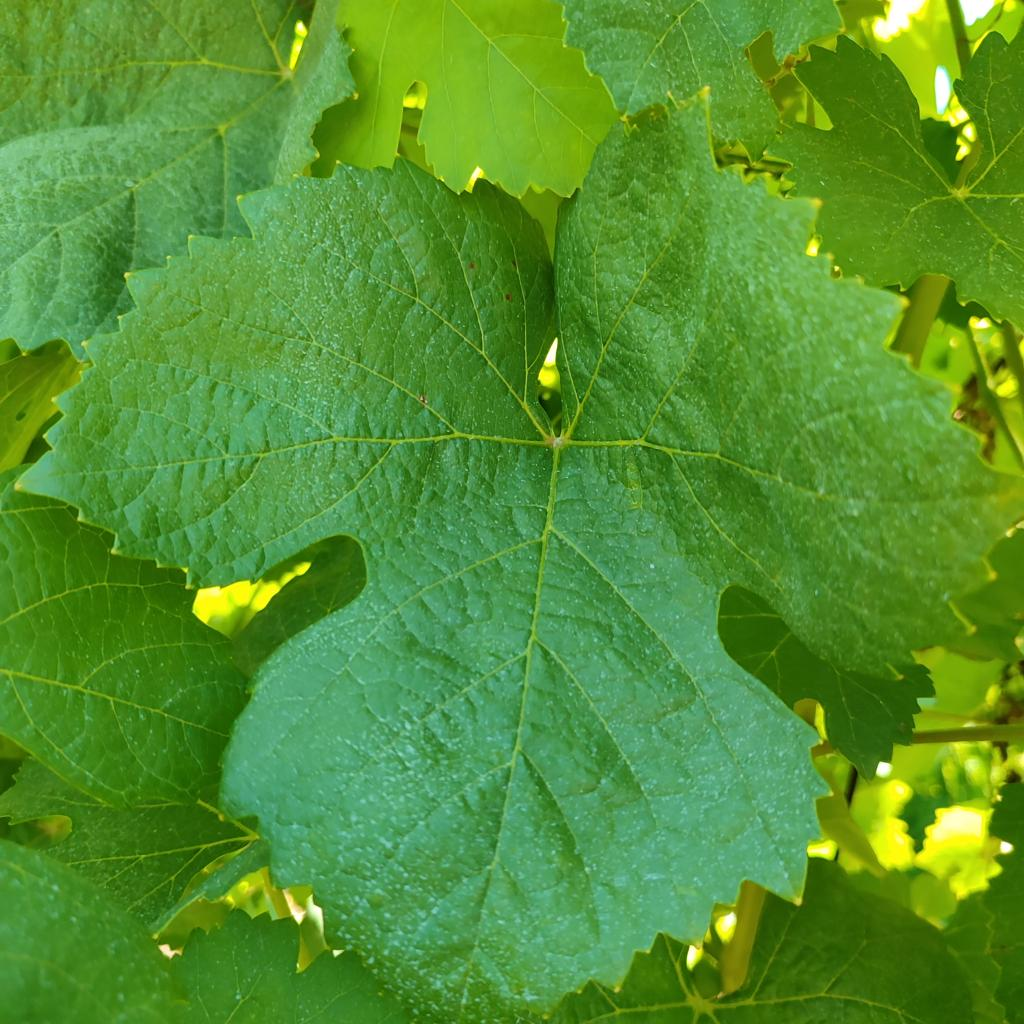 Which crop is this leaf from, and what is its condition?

grapevine, healthy
